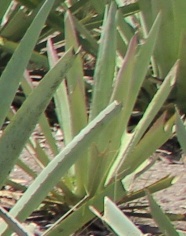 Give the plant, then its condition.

agave, small
